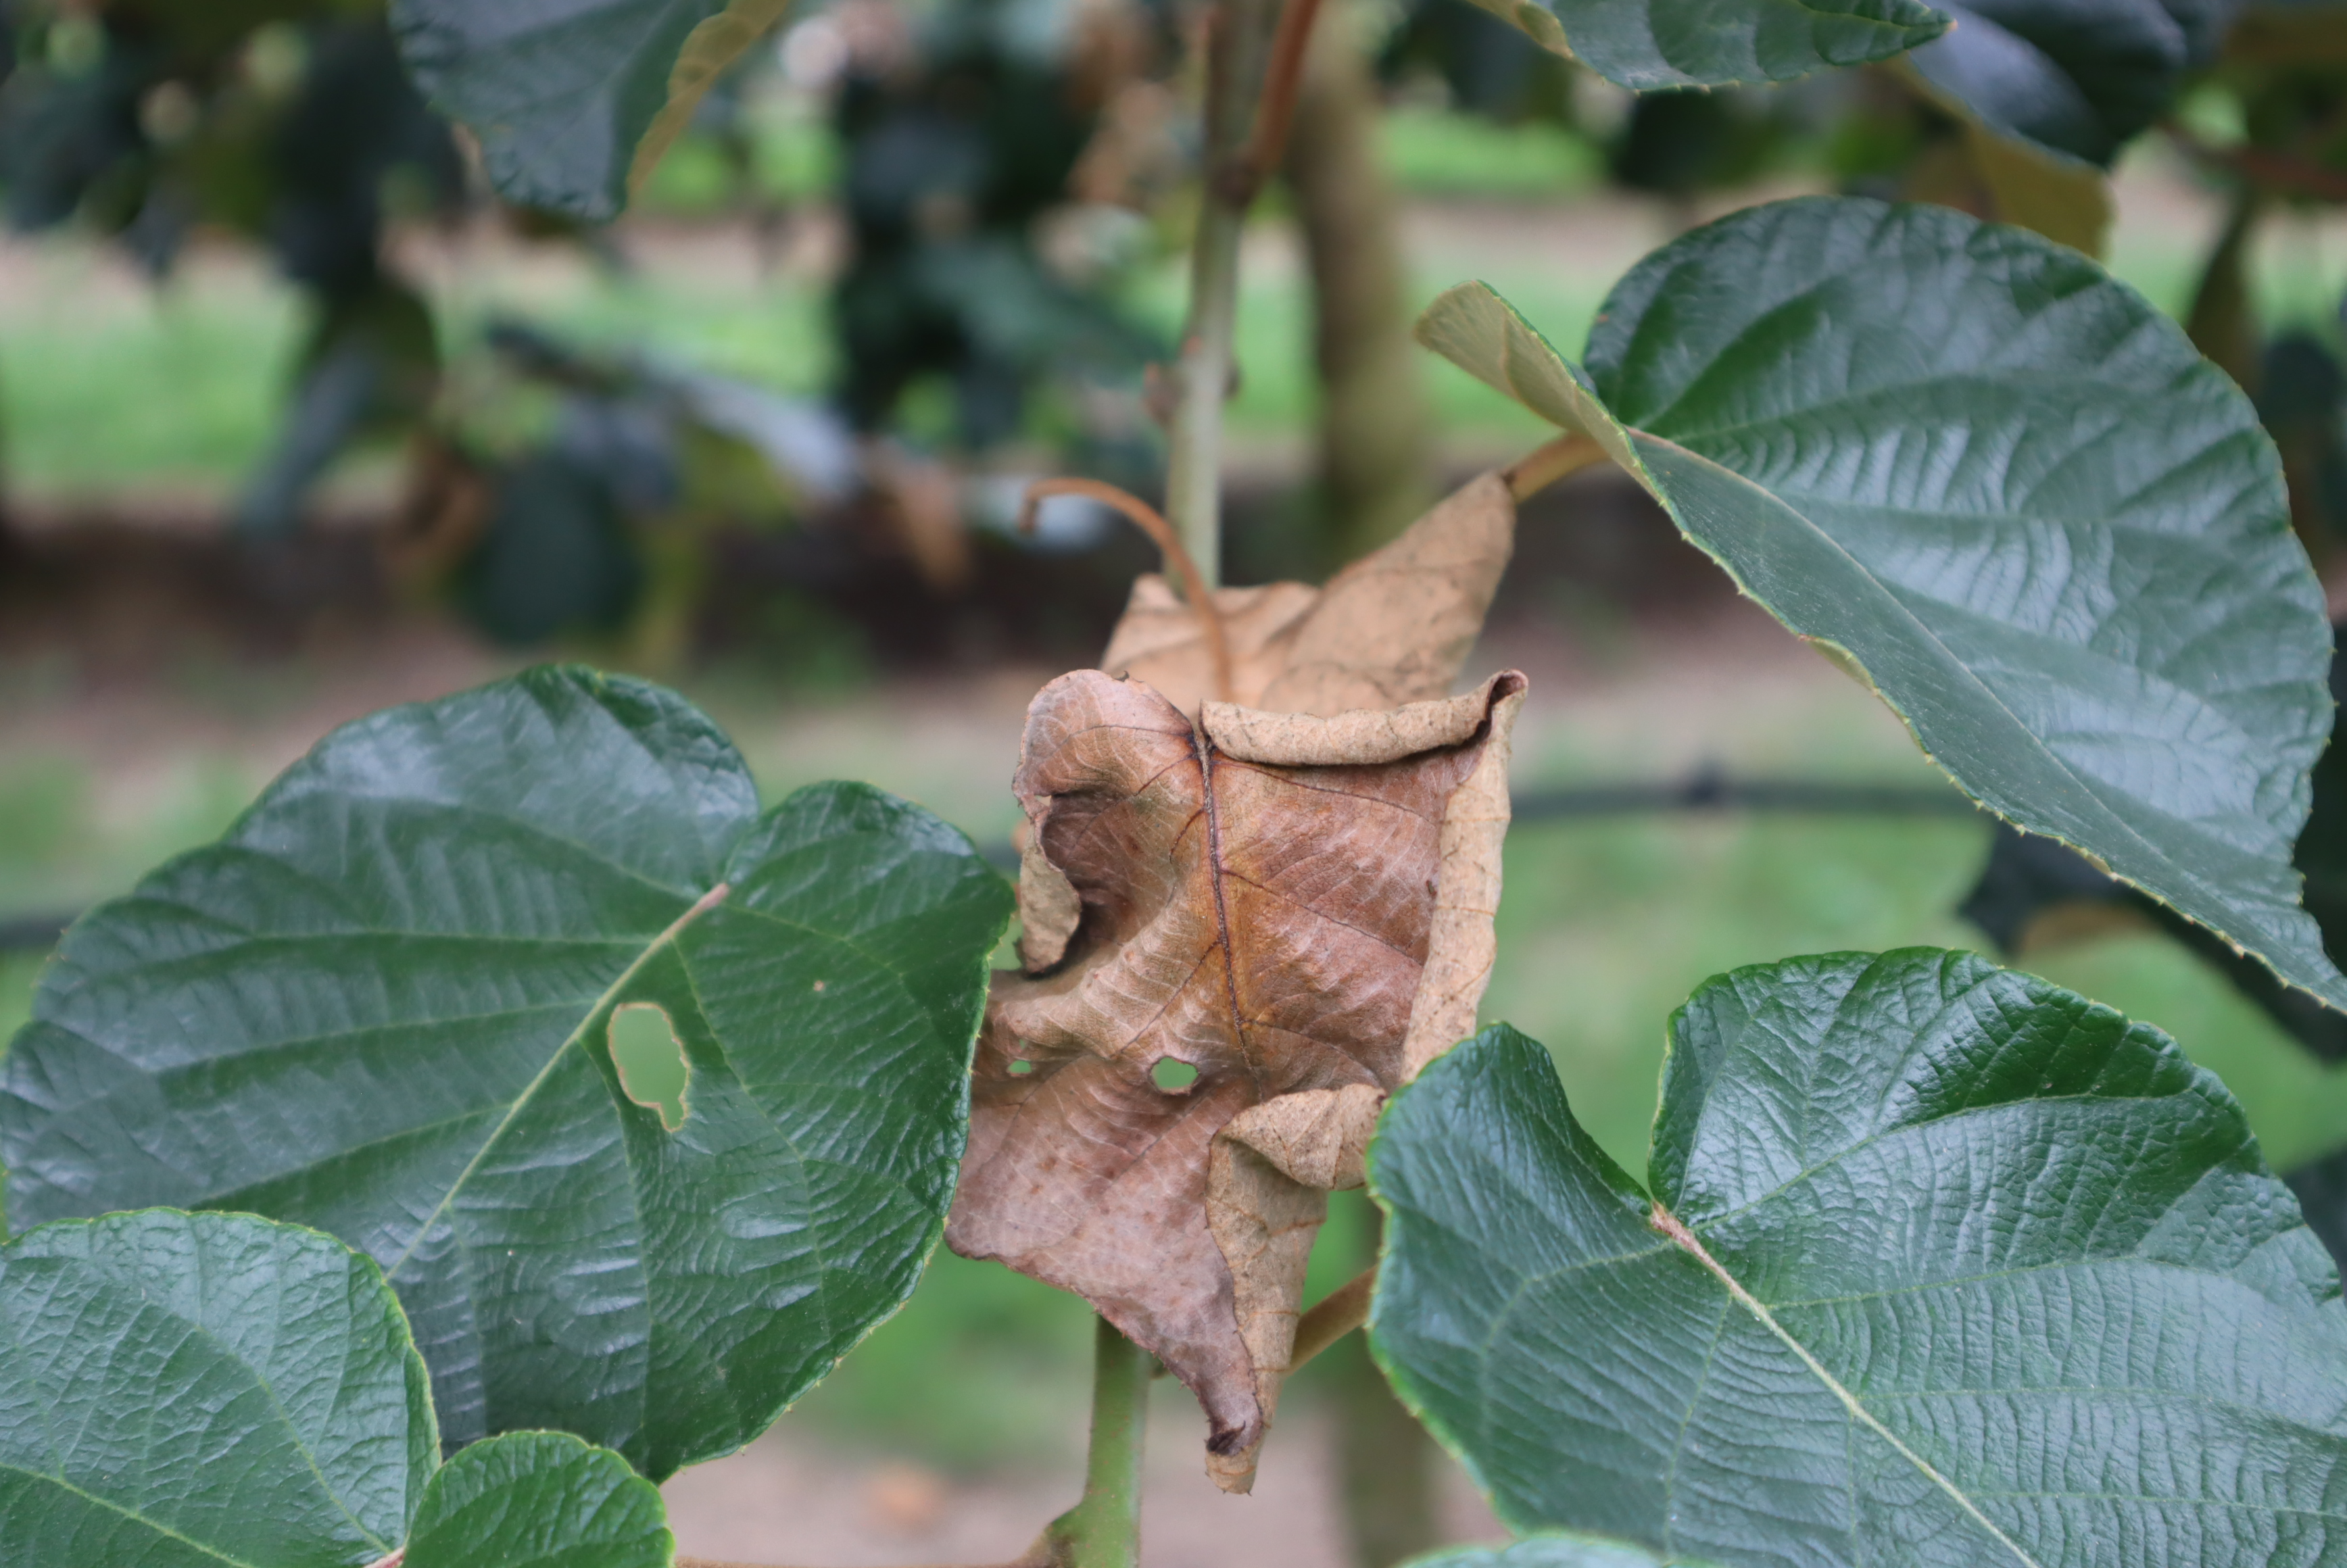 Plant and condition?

kiwi, chemical damage, heat damage, phytophagous
